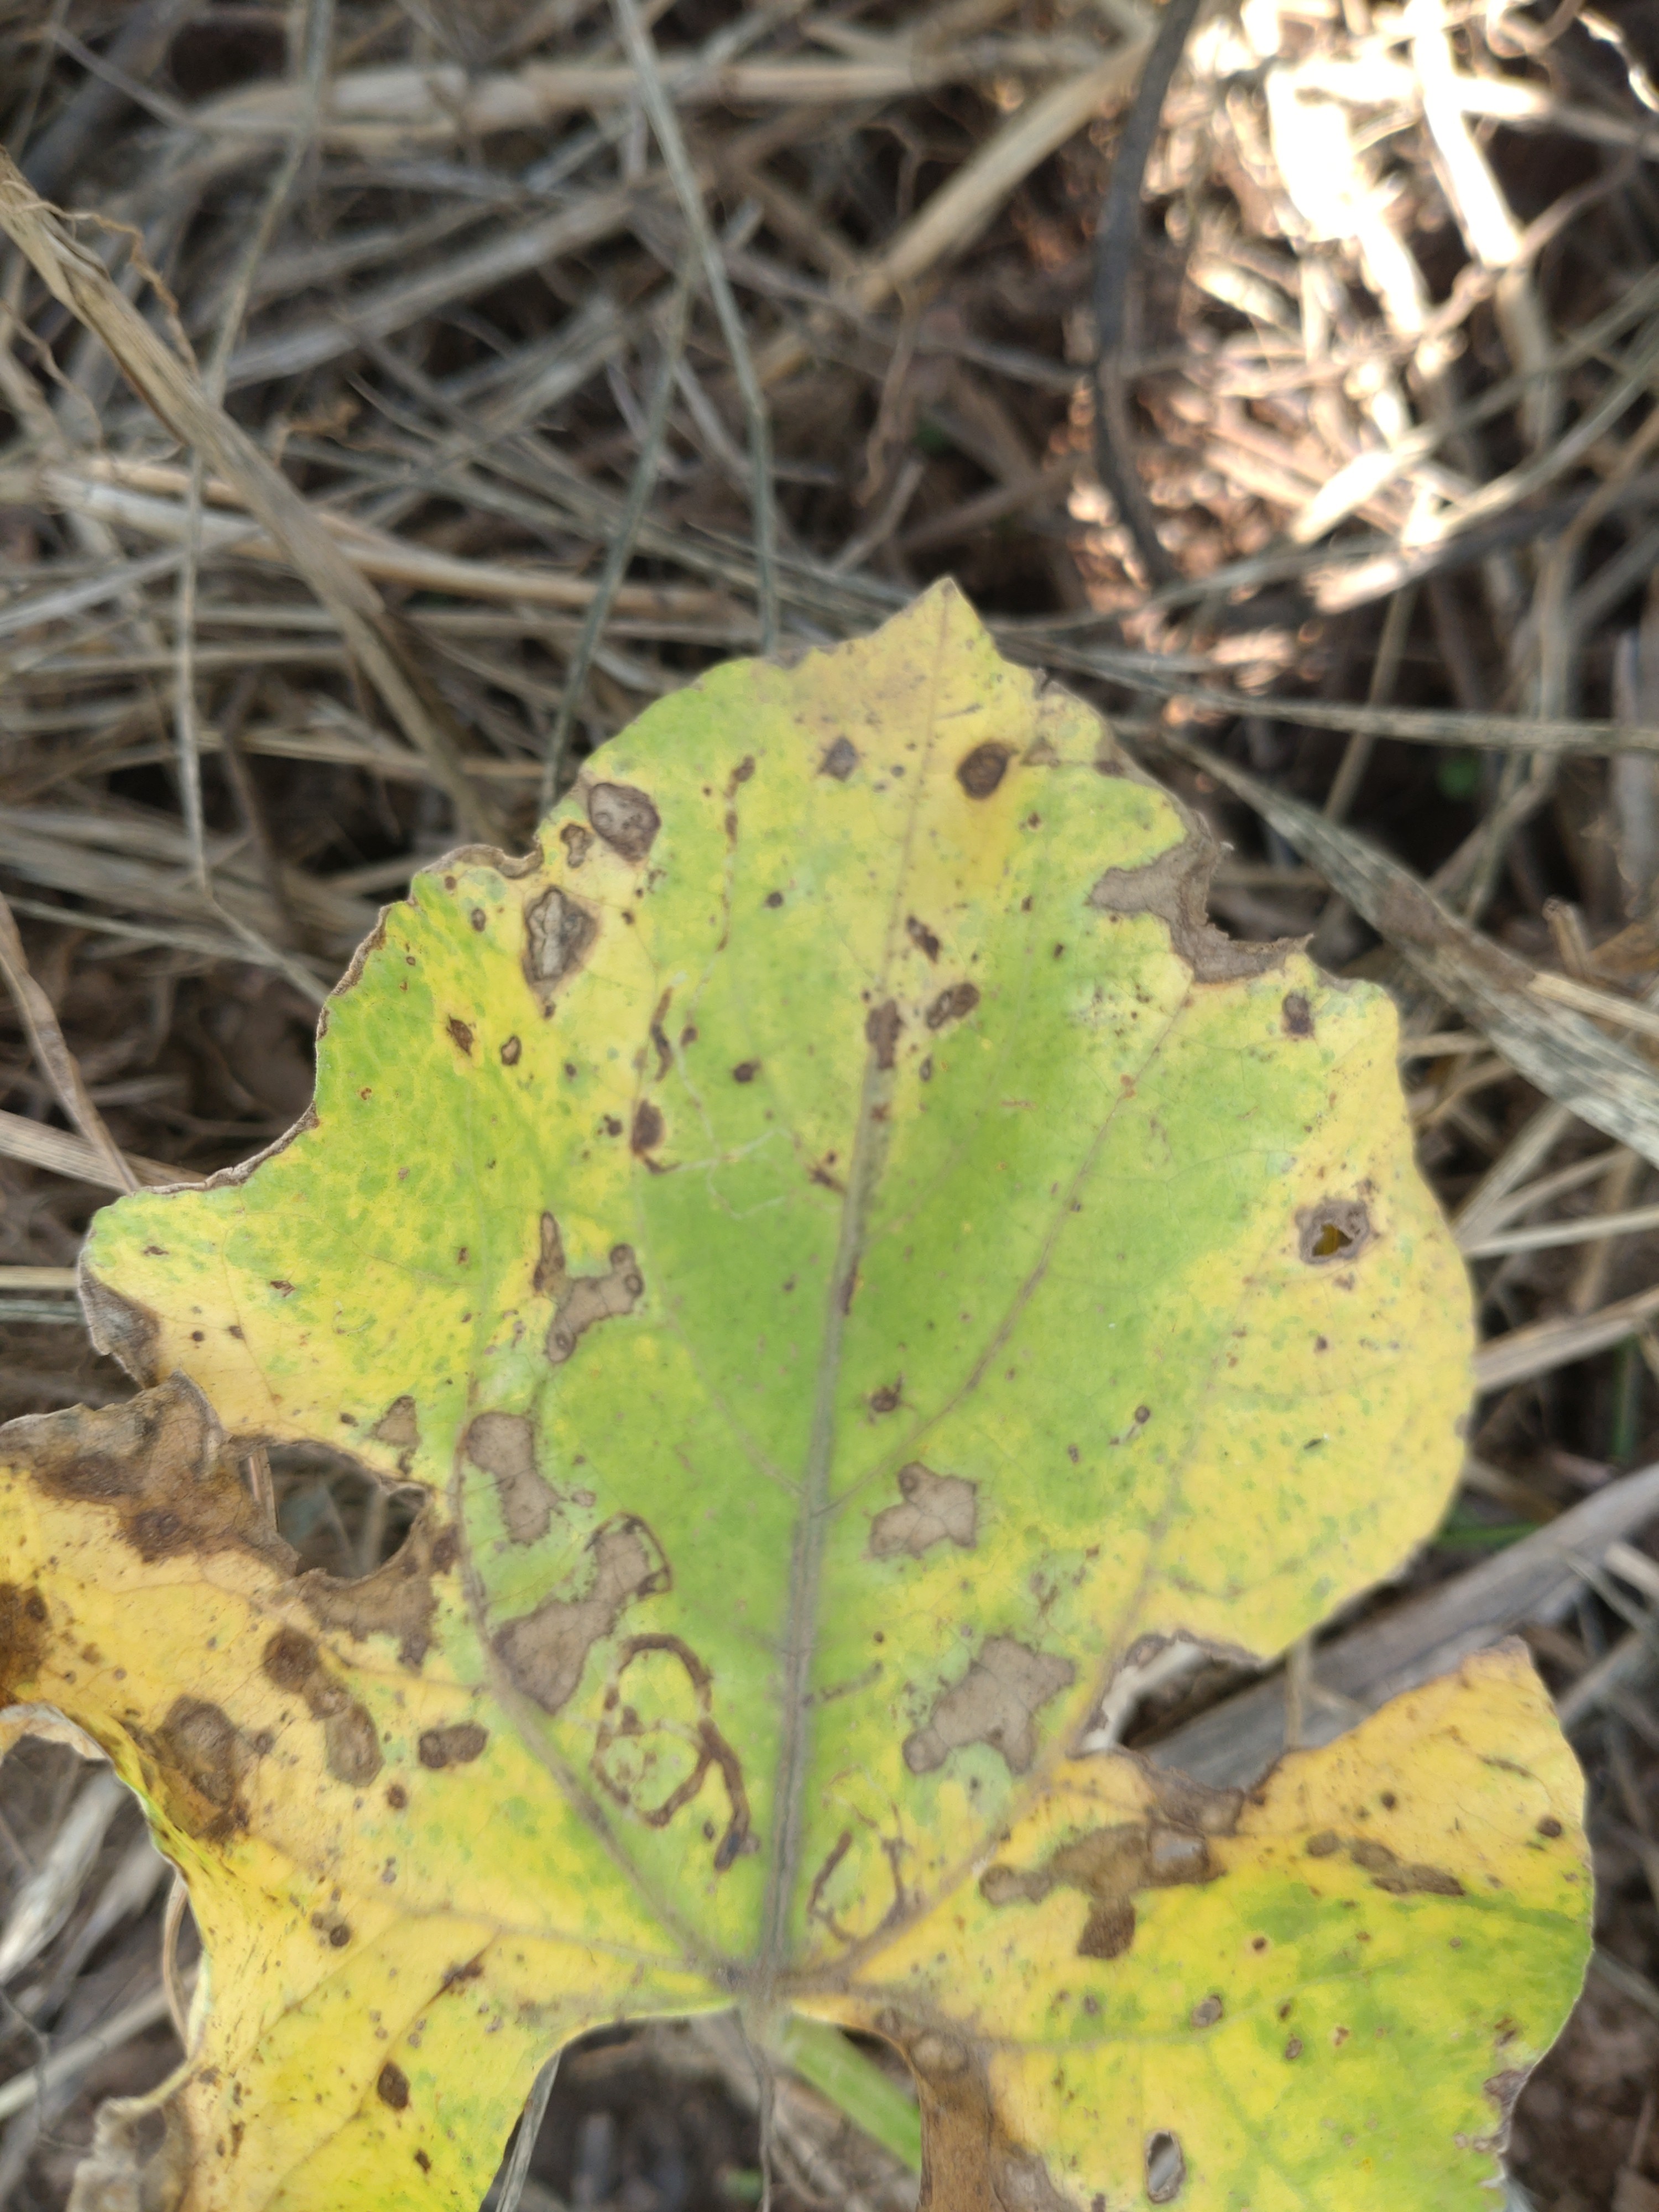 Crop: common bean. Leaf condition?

anthracnose
